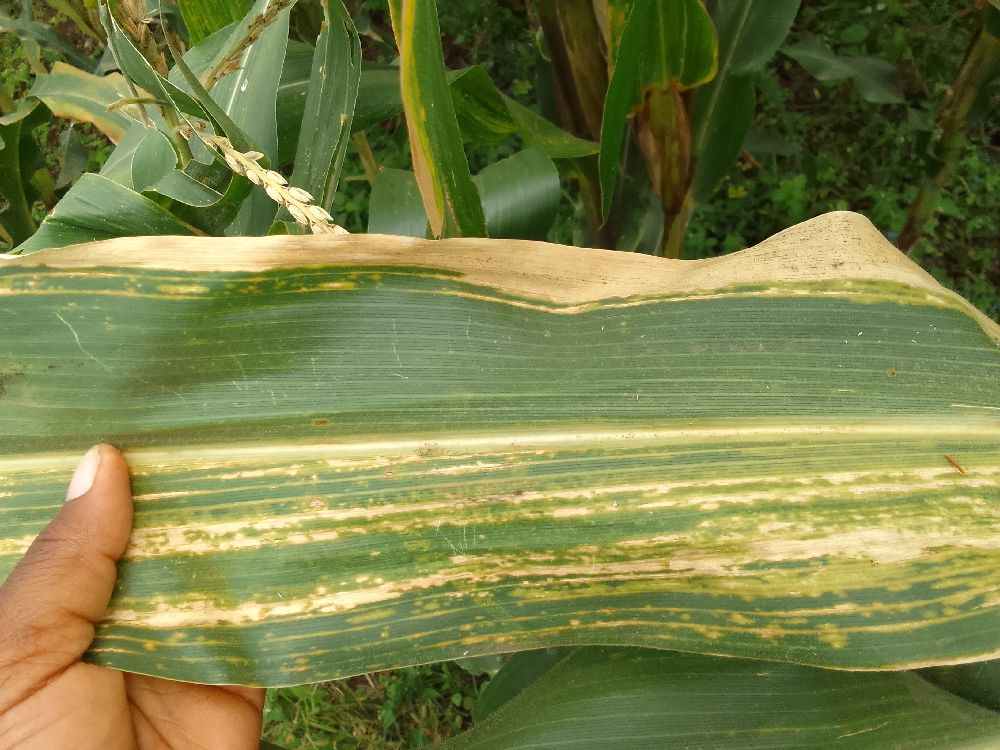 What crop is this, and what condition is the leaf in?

maize, maize lethal necrosis
